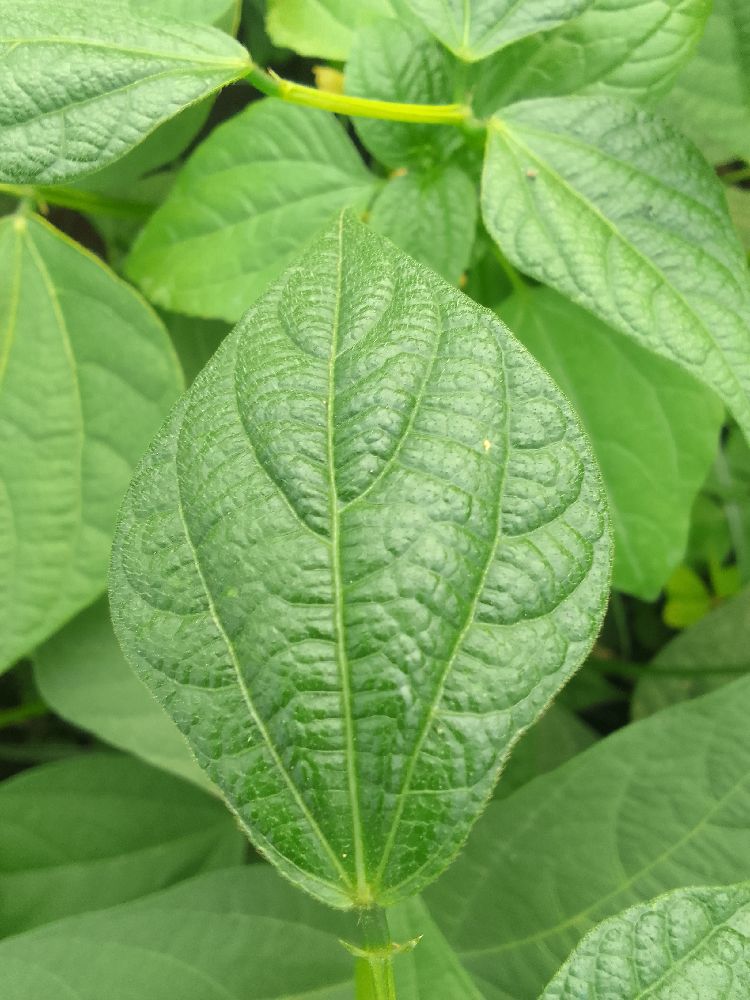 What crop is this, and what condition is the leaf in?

common bean, healthy
